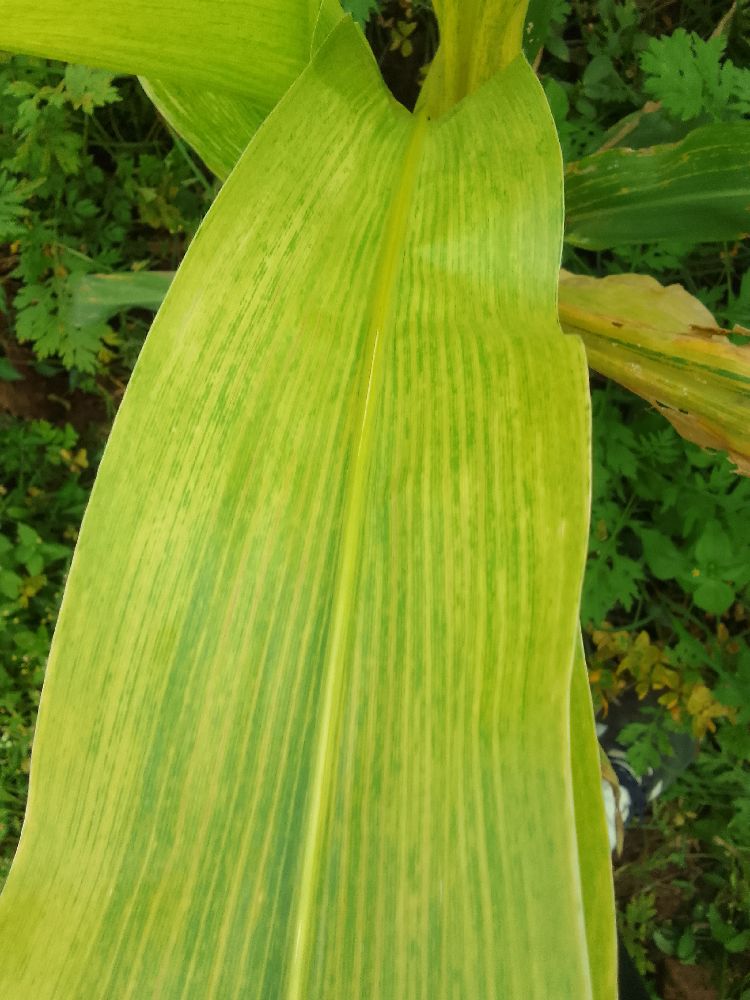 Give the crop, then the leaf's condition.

maize, maize lethal necrosis
